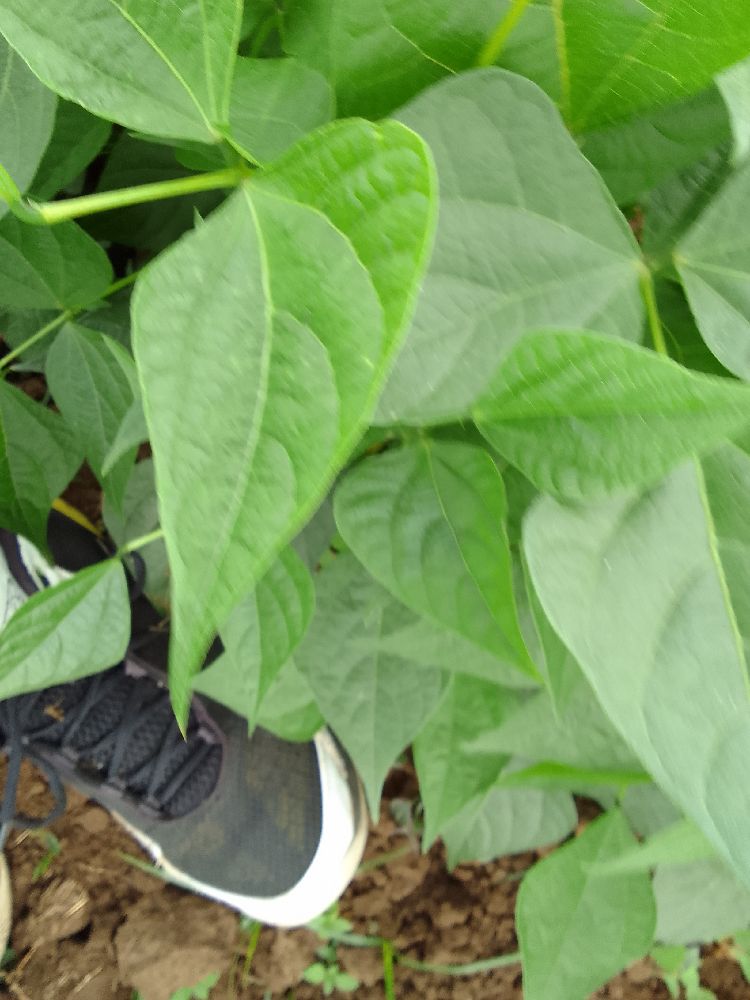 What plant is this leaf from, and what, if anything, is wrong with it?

common bean, healthy
